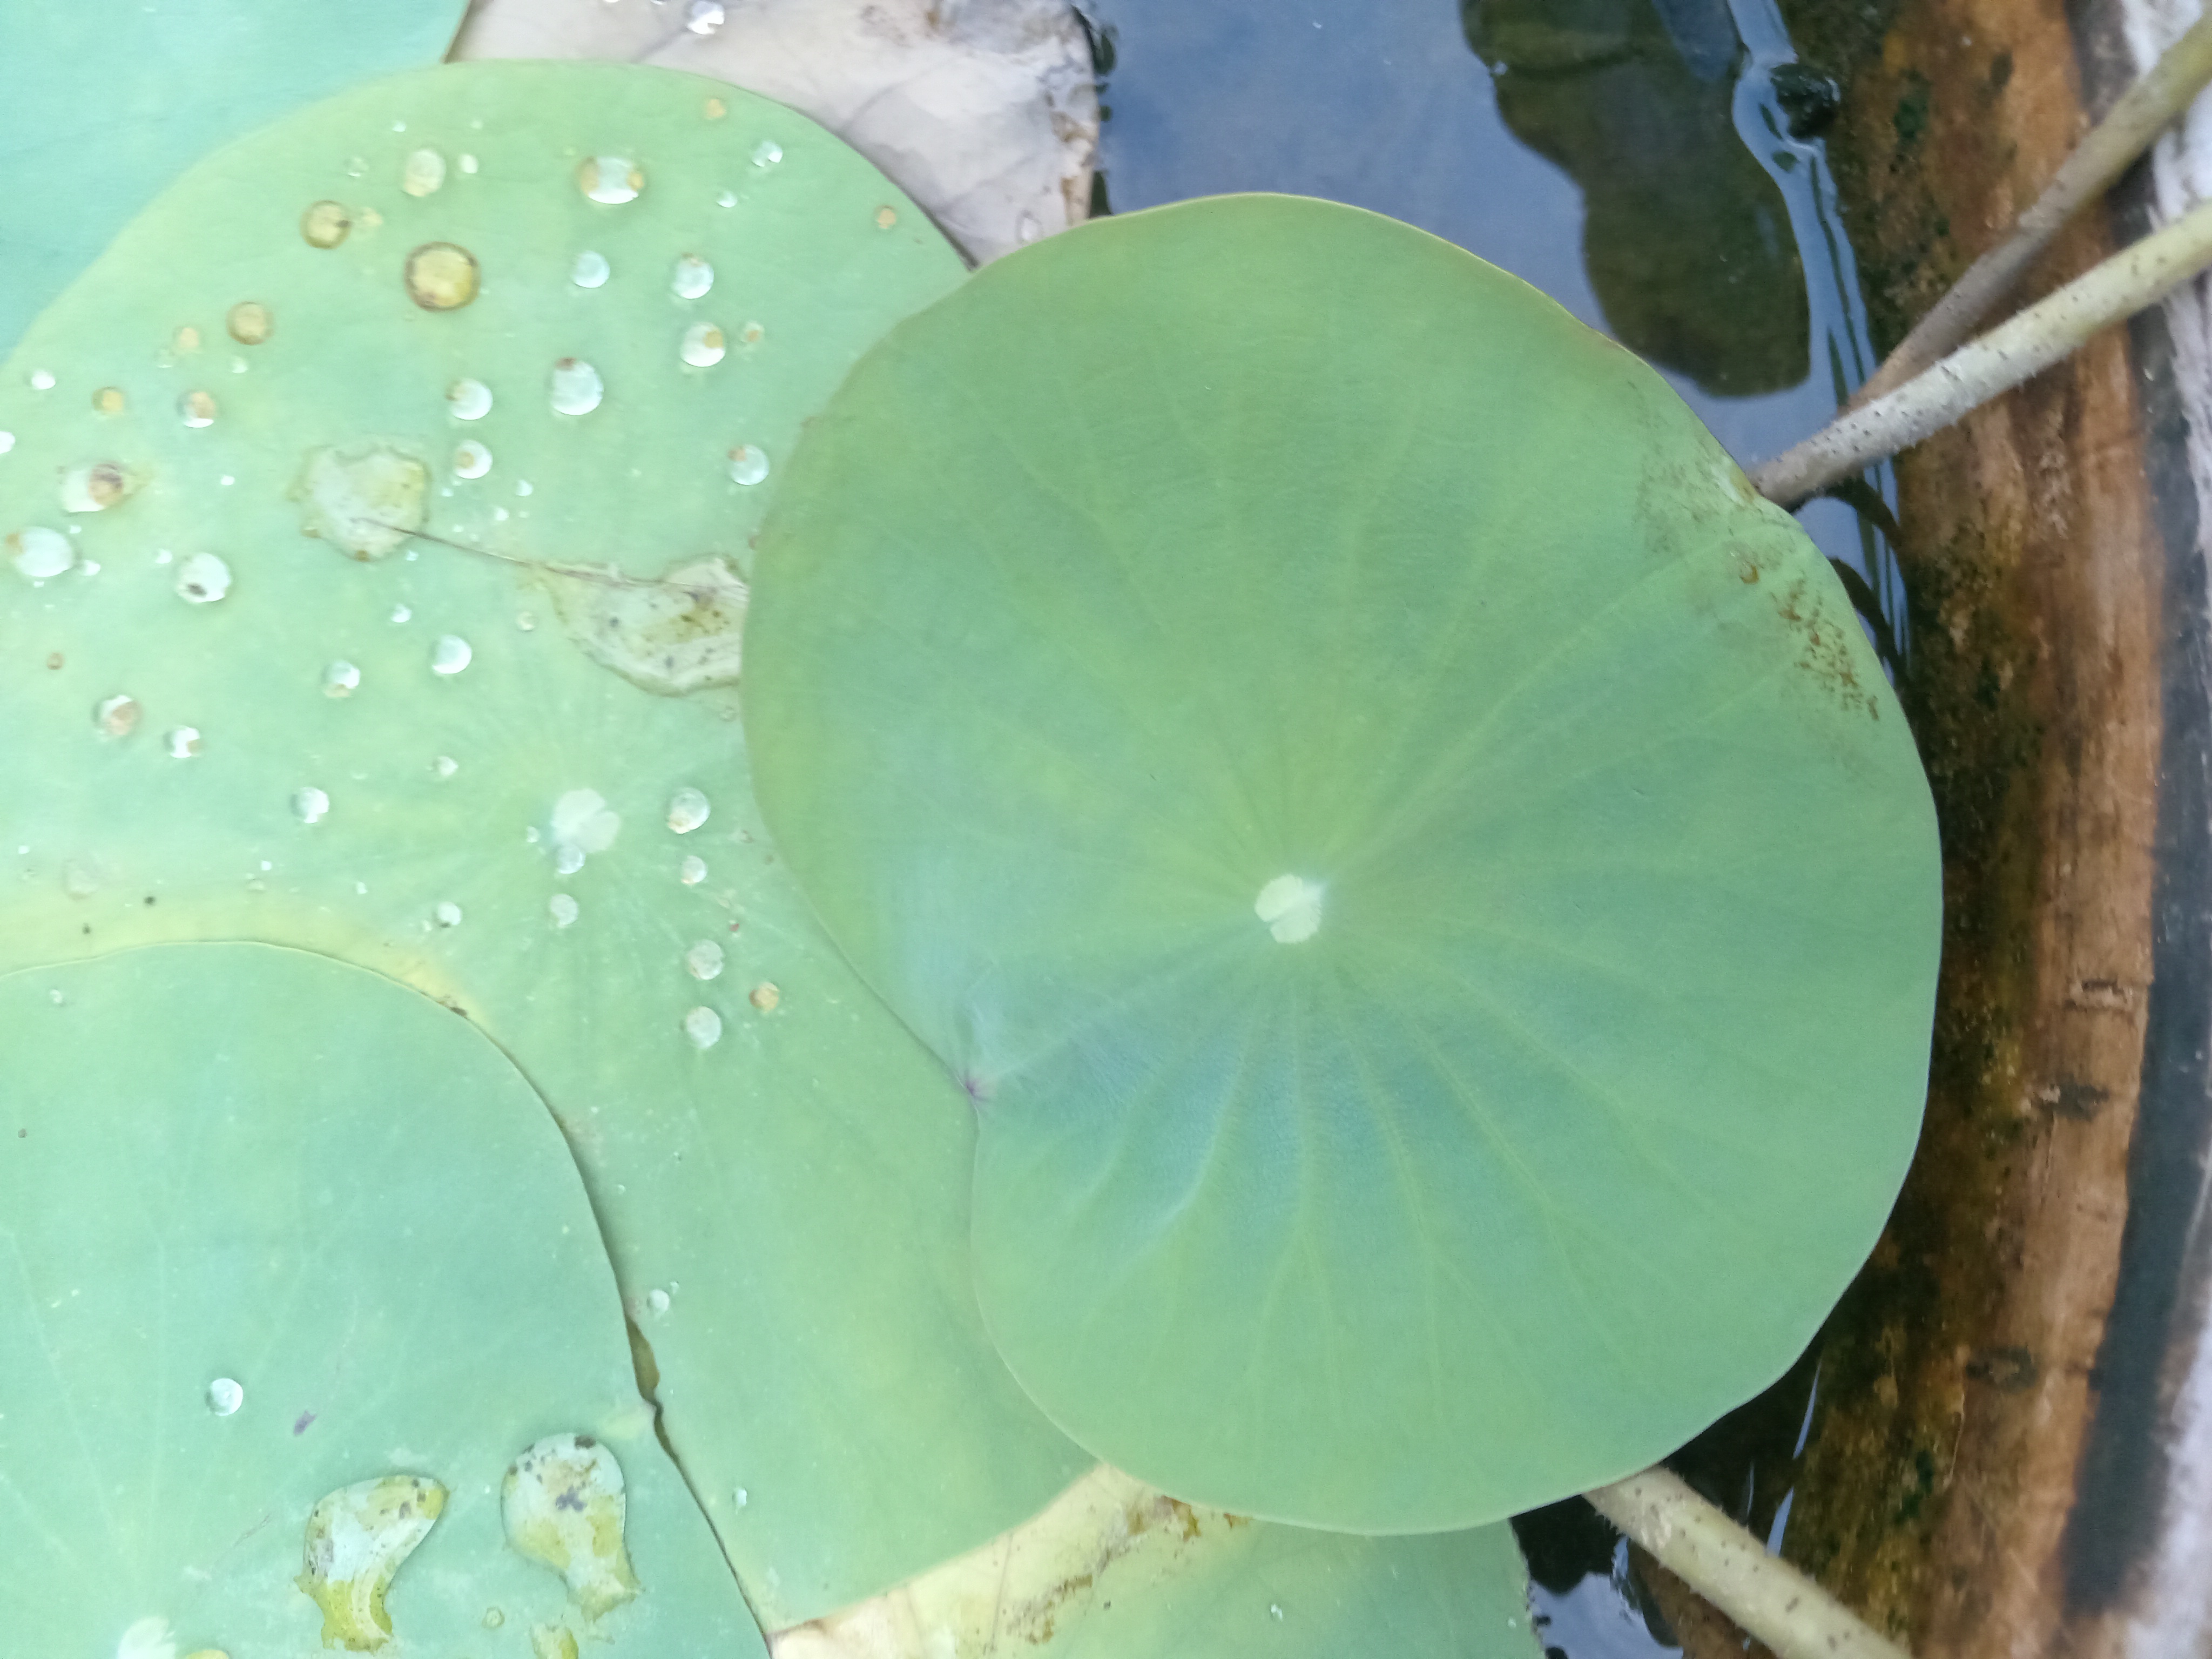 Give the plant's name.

lotus
